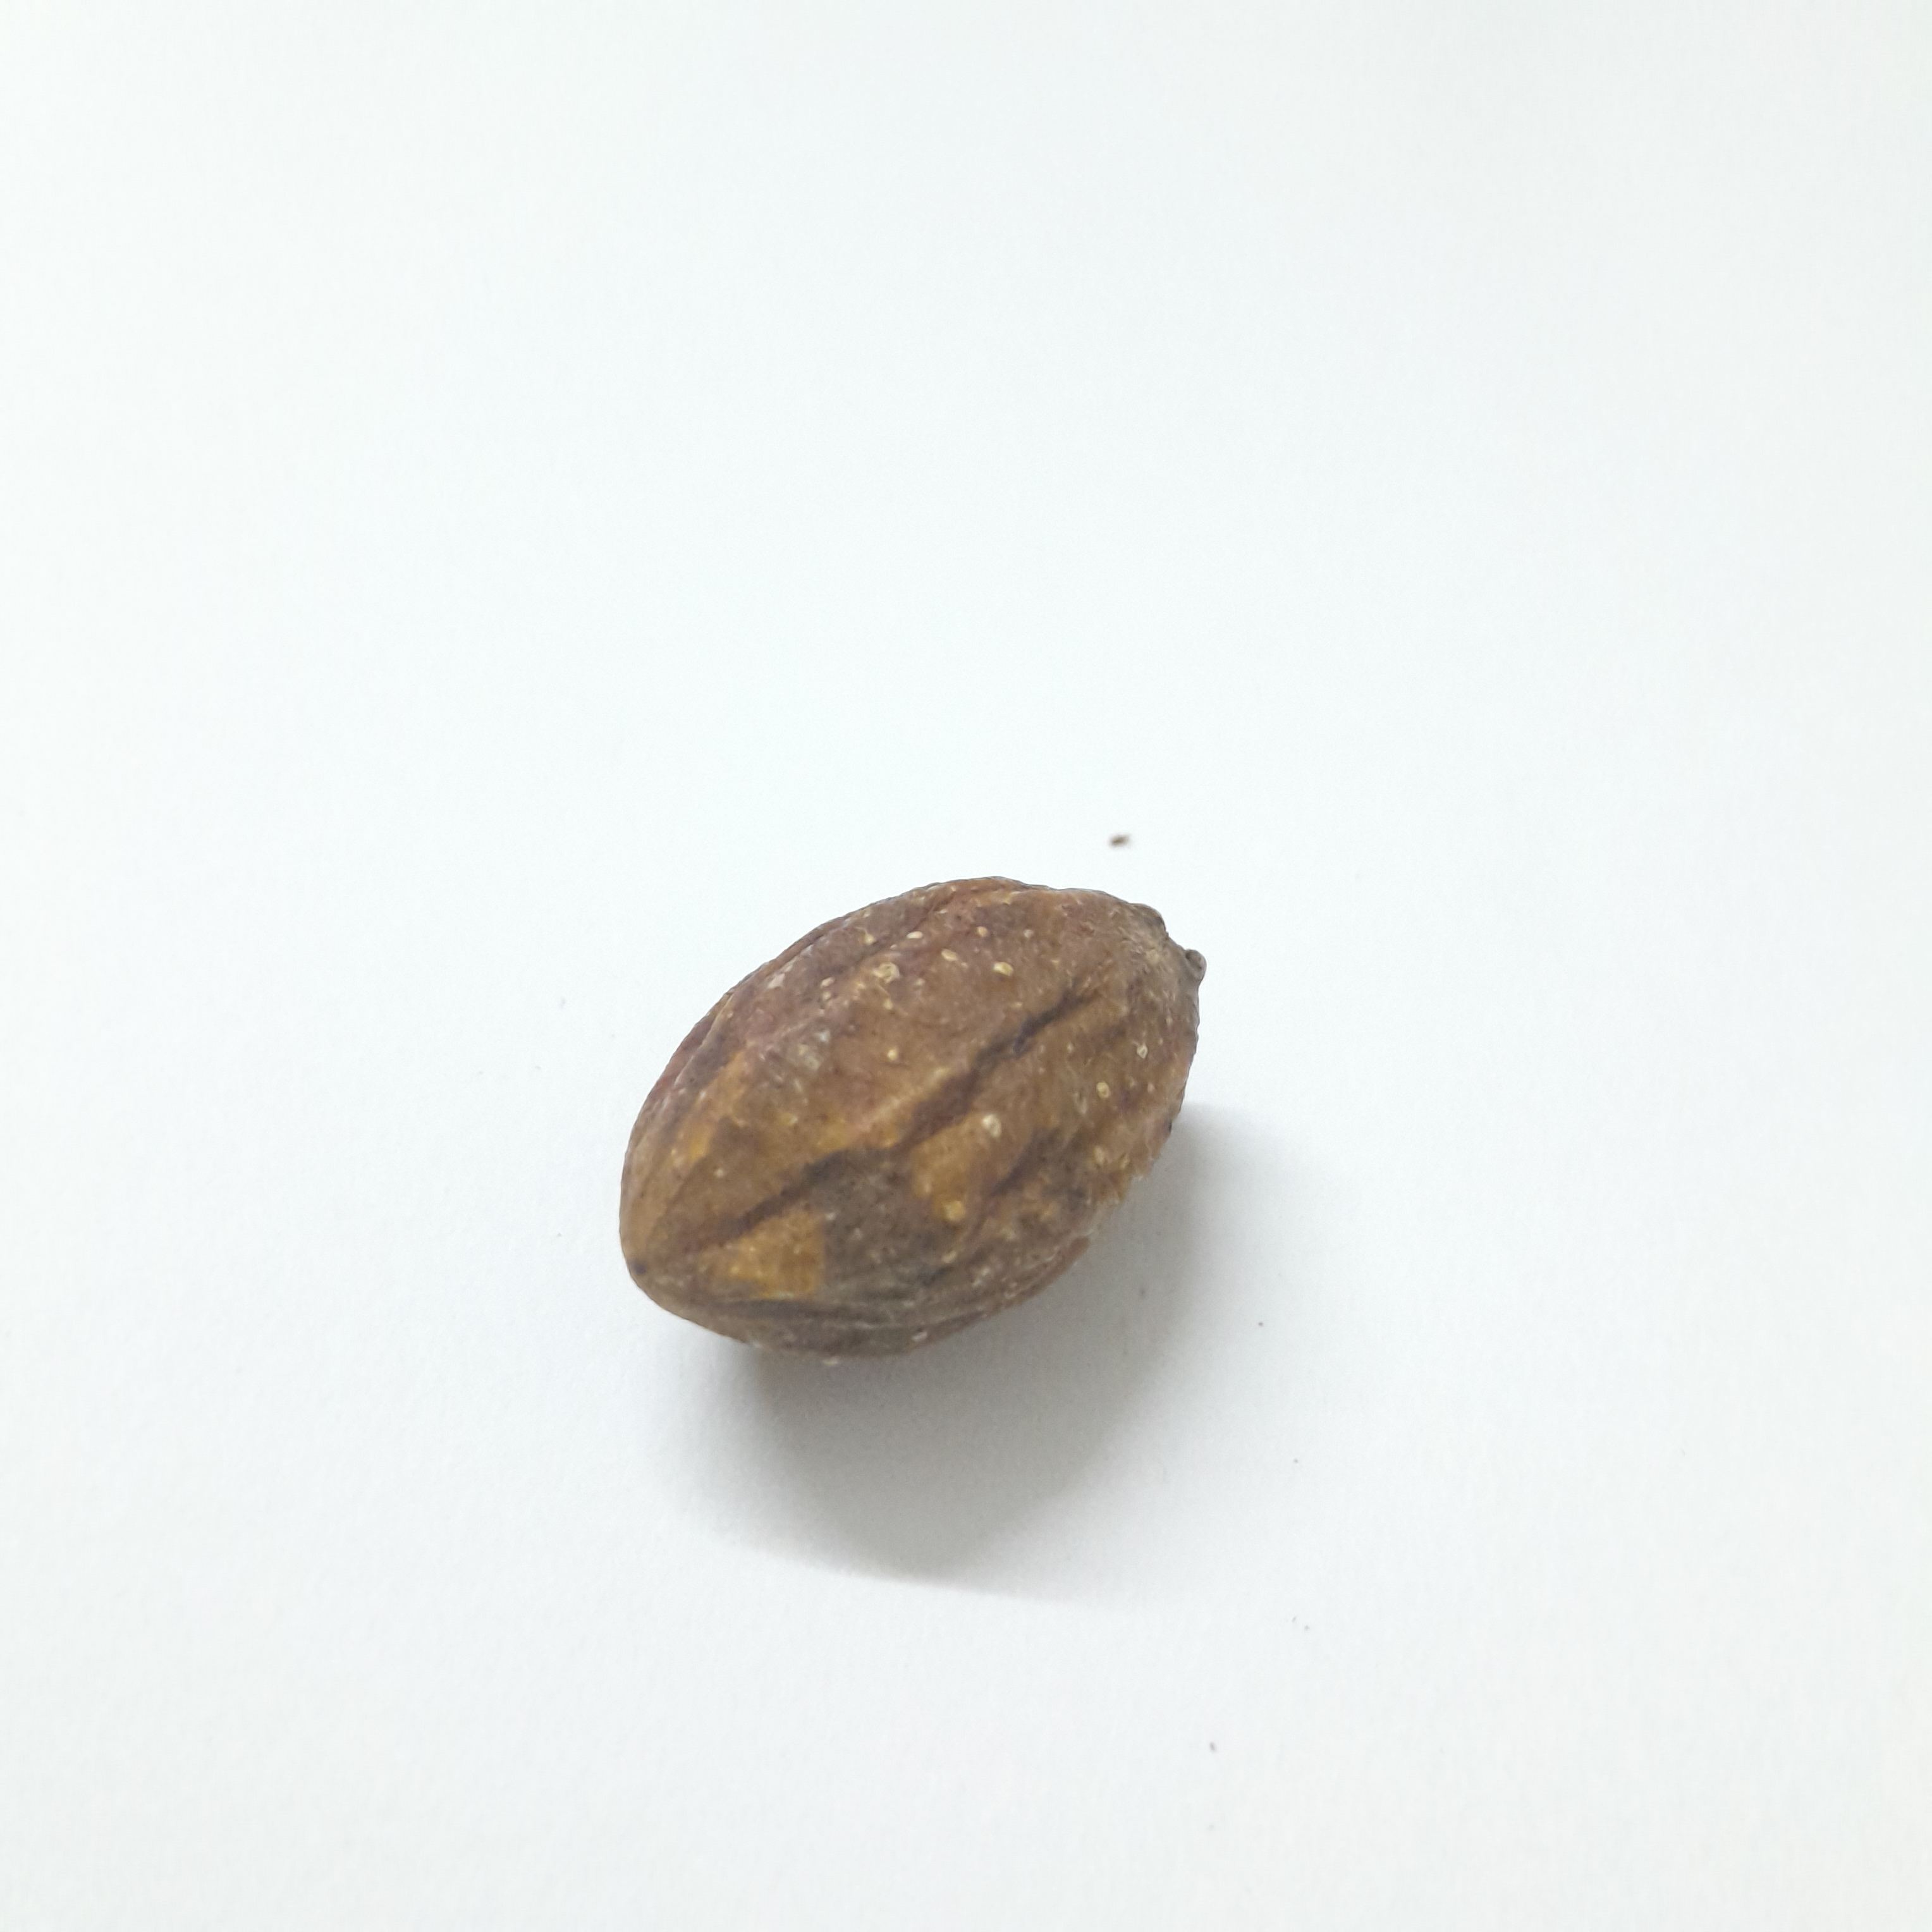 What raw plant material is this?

hirdaa
